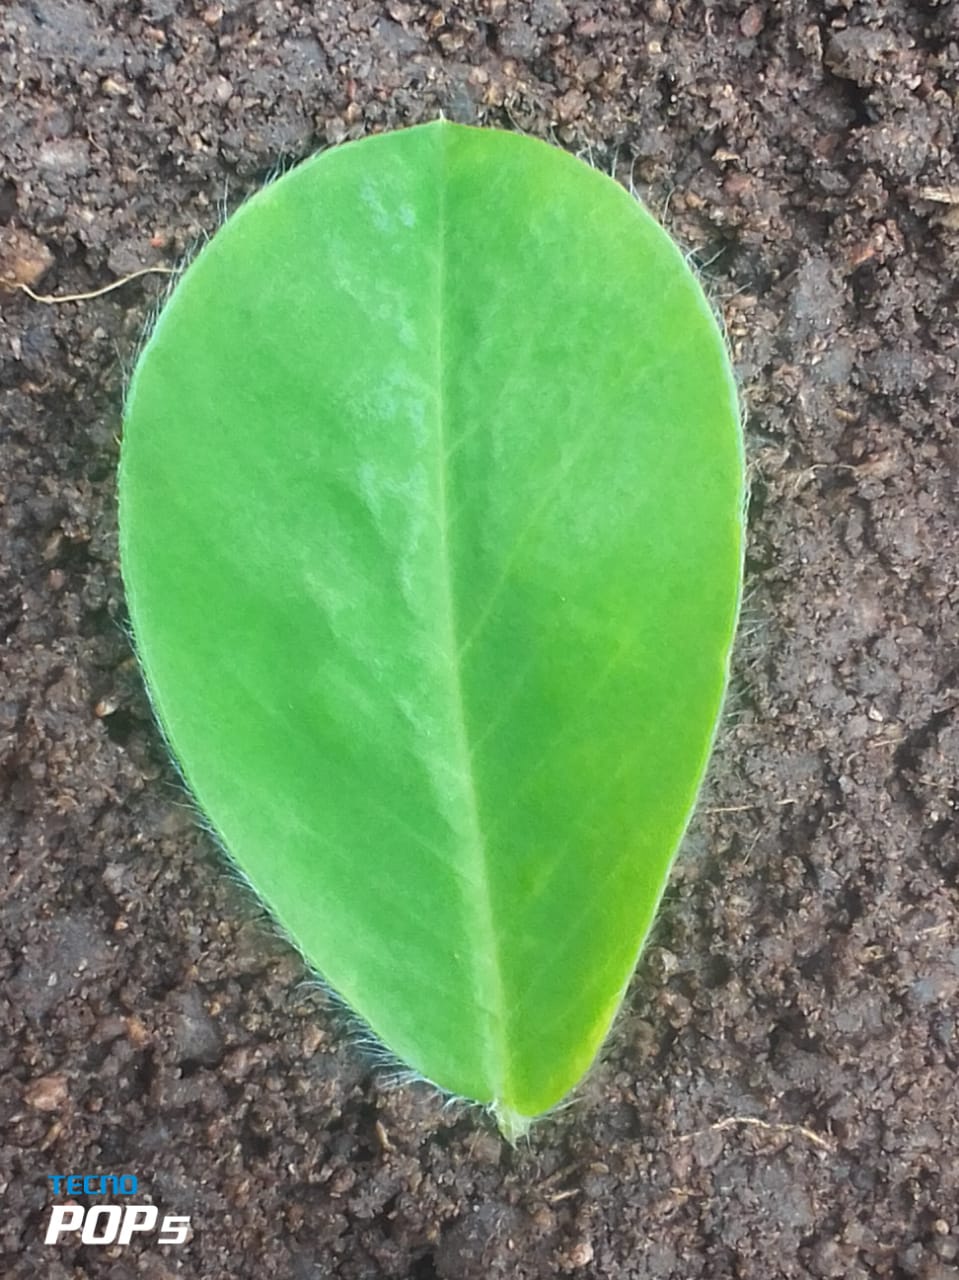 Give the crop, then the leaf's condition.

peanut, healthy leaves
